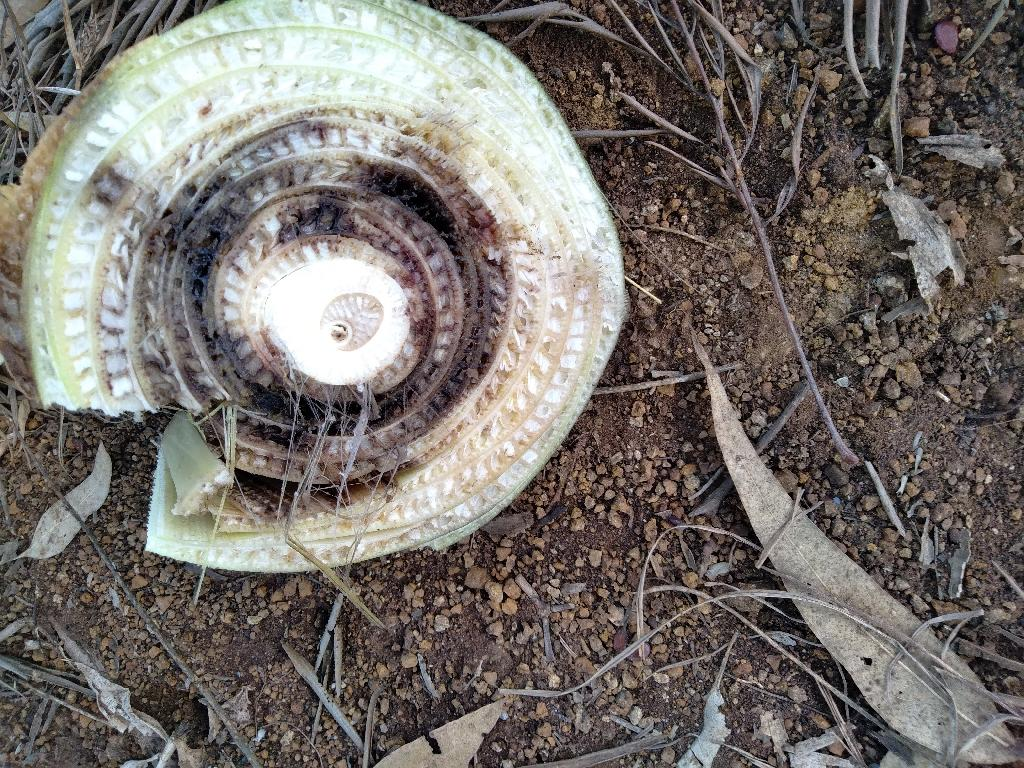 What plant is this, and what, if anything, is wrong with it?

banana, fusarium wilt race 1
